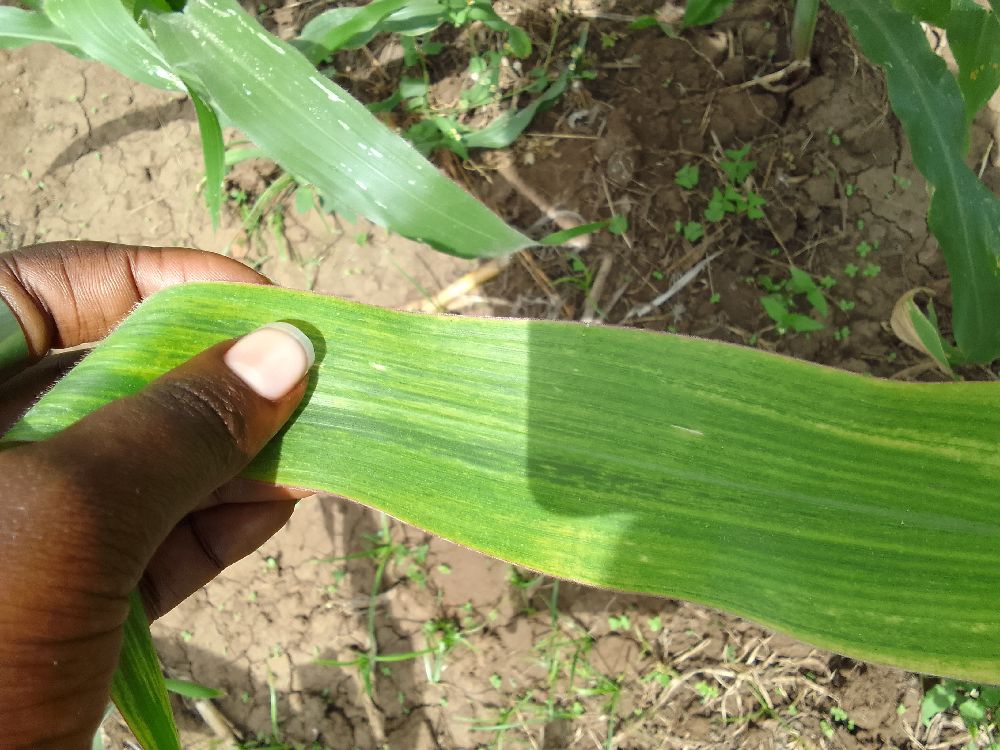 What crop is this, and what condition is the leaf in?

maize, maize lethal necrosis
